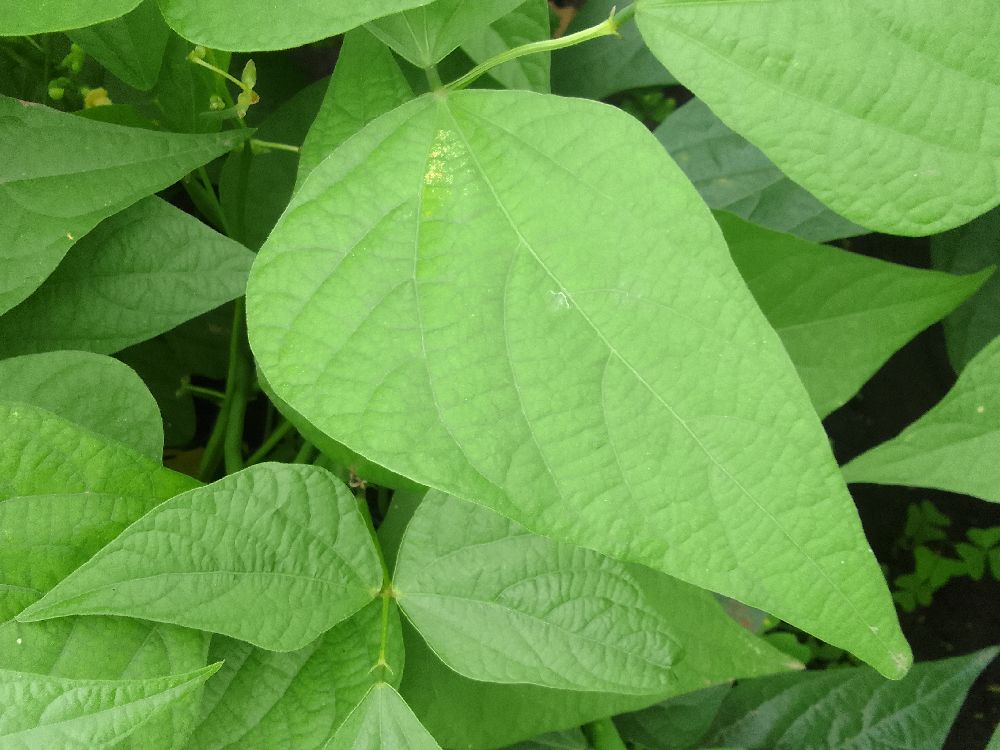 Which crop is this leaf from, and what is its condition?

common bean, healthy
